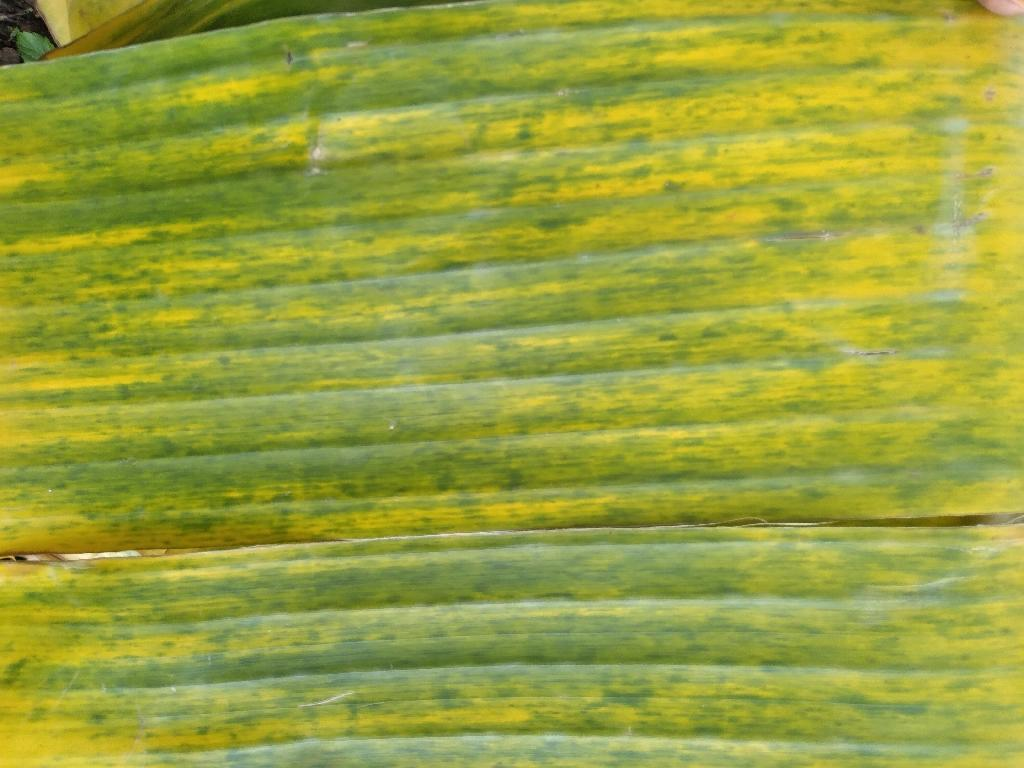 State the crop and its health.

banana, fusarium wilt race 1
